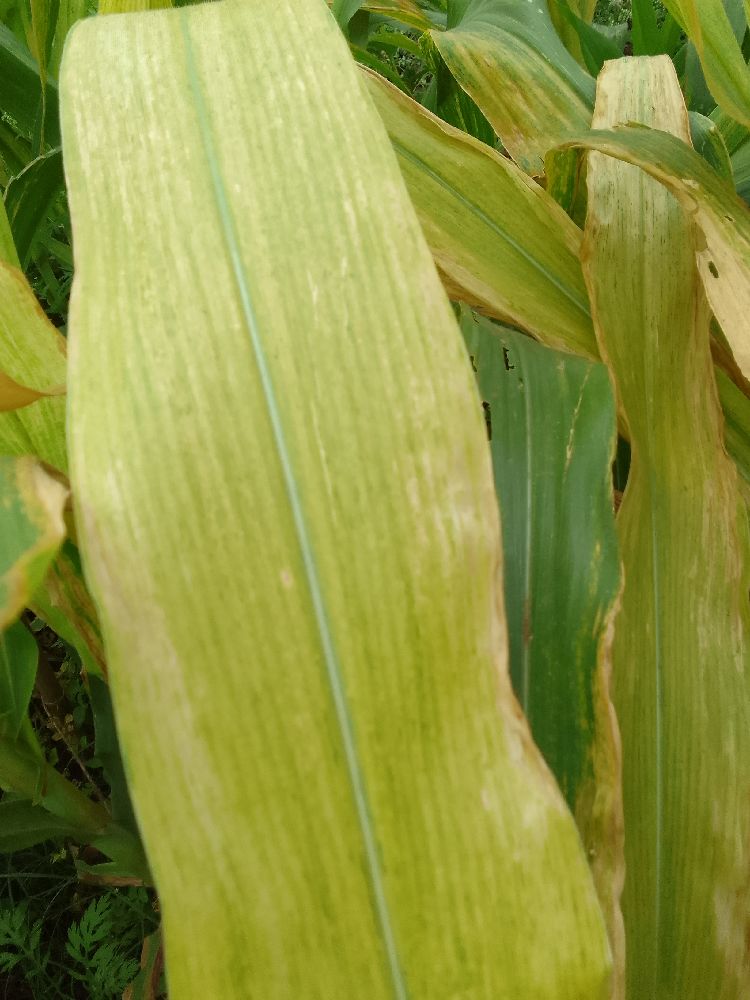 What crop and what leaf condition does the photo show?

maize, maize lethal necrosis
